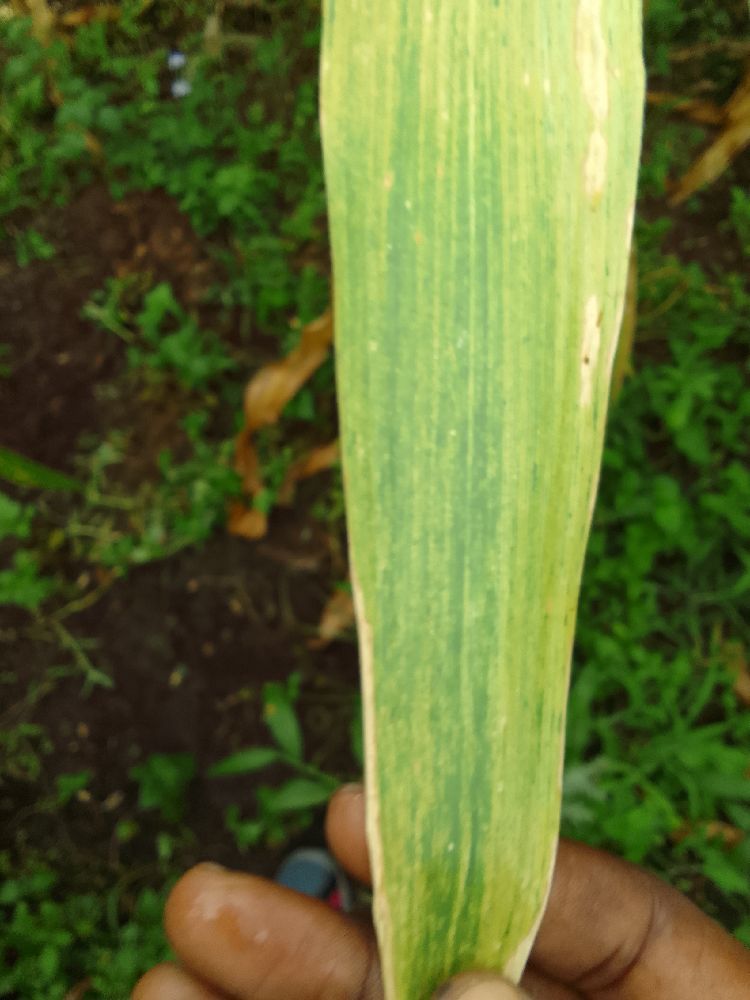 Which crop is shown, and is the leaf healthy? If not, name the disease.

maize, maize lethal necrosis
